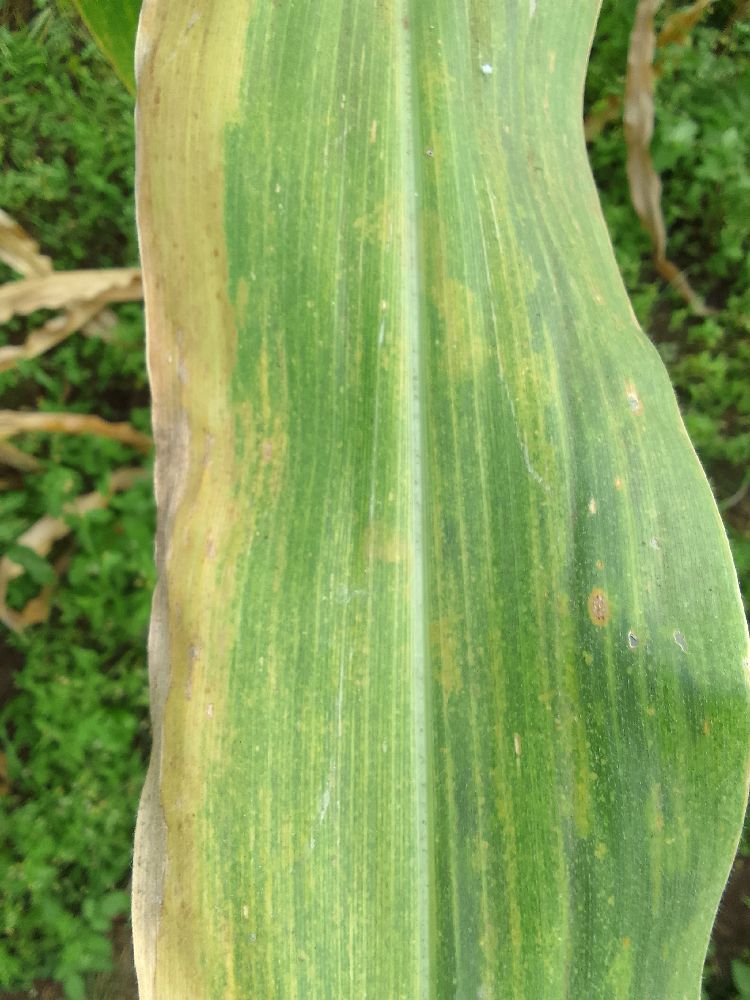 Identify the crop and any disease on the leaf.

maize, maize lethal necrosis
